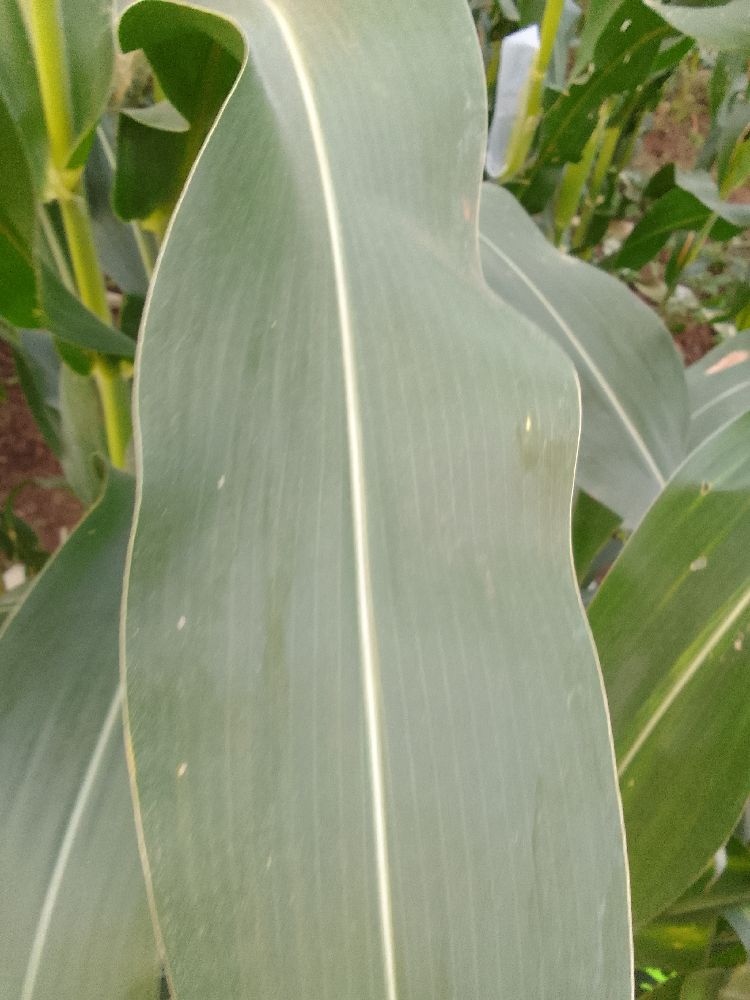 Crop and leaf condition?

maize, healthy
